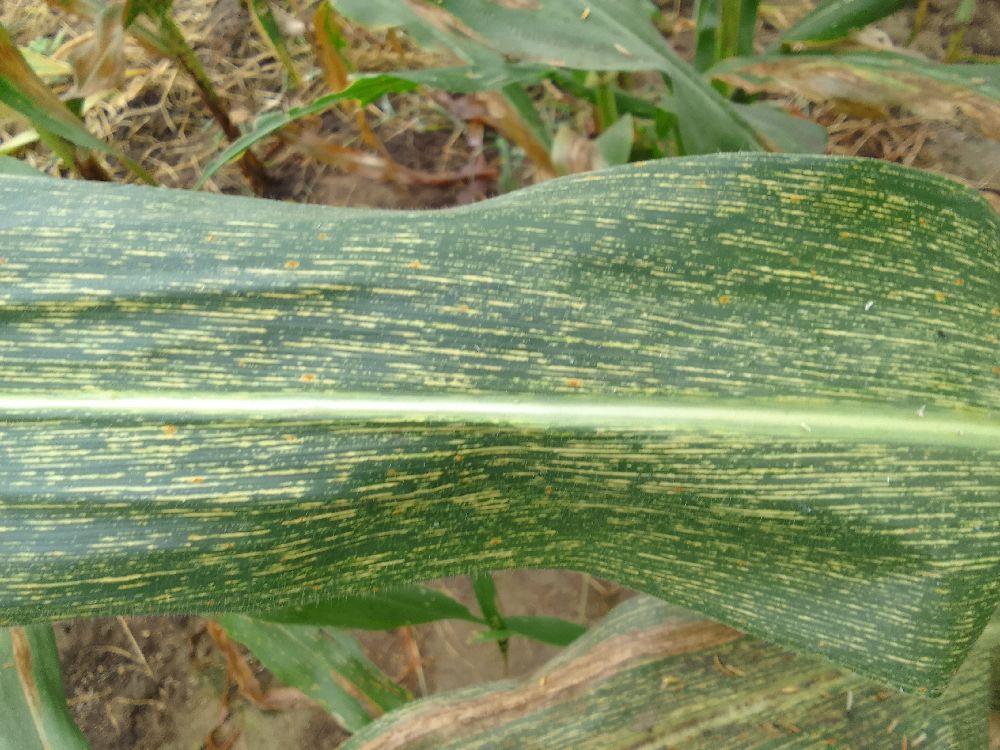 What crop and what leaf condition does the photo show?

maize, maize streak virus
